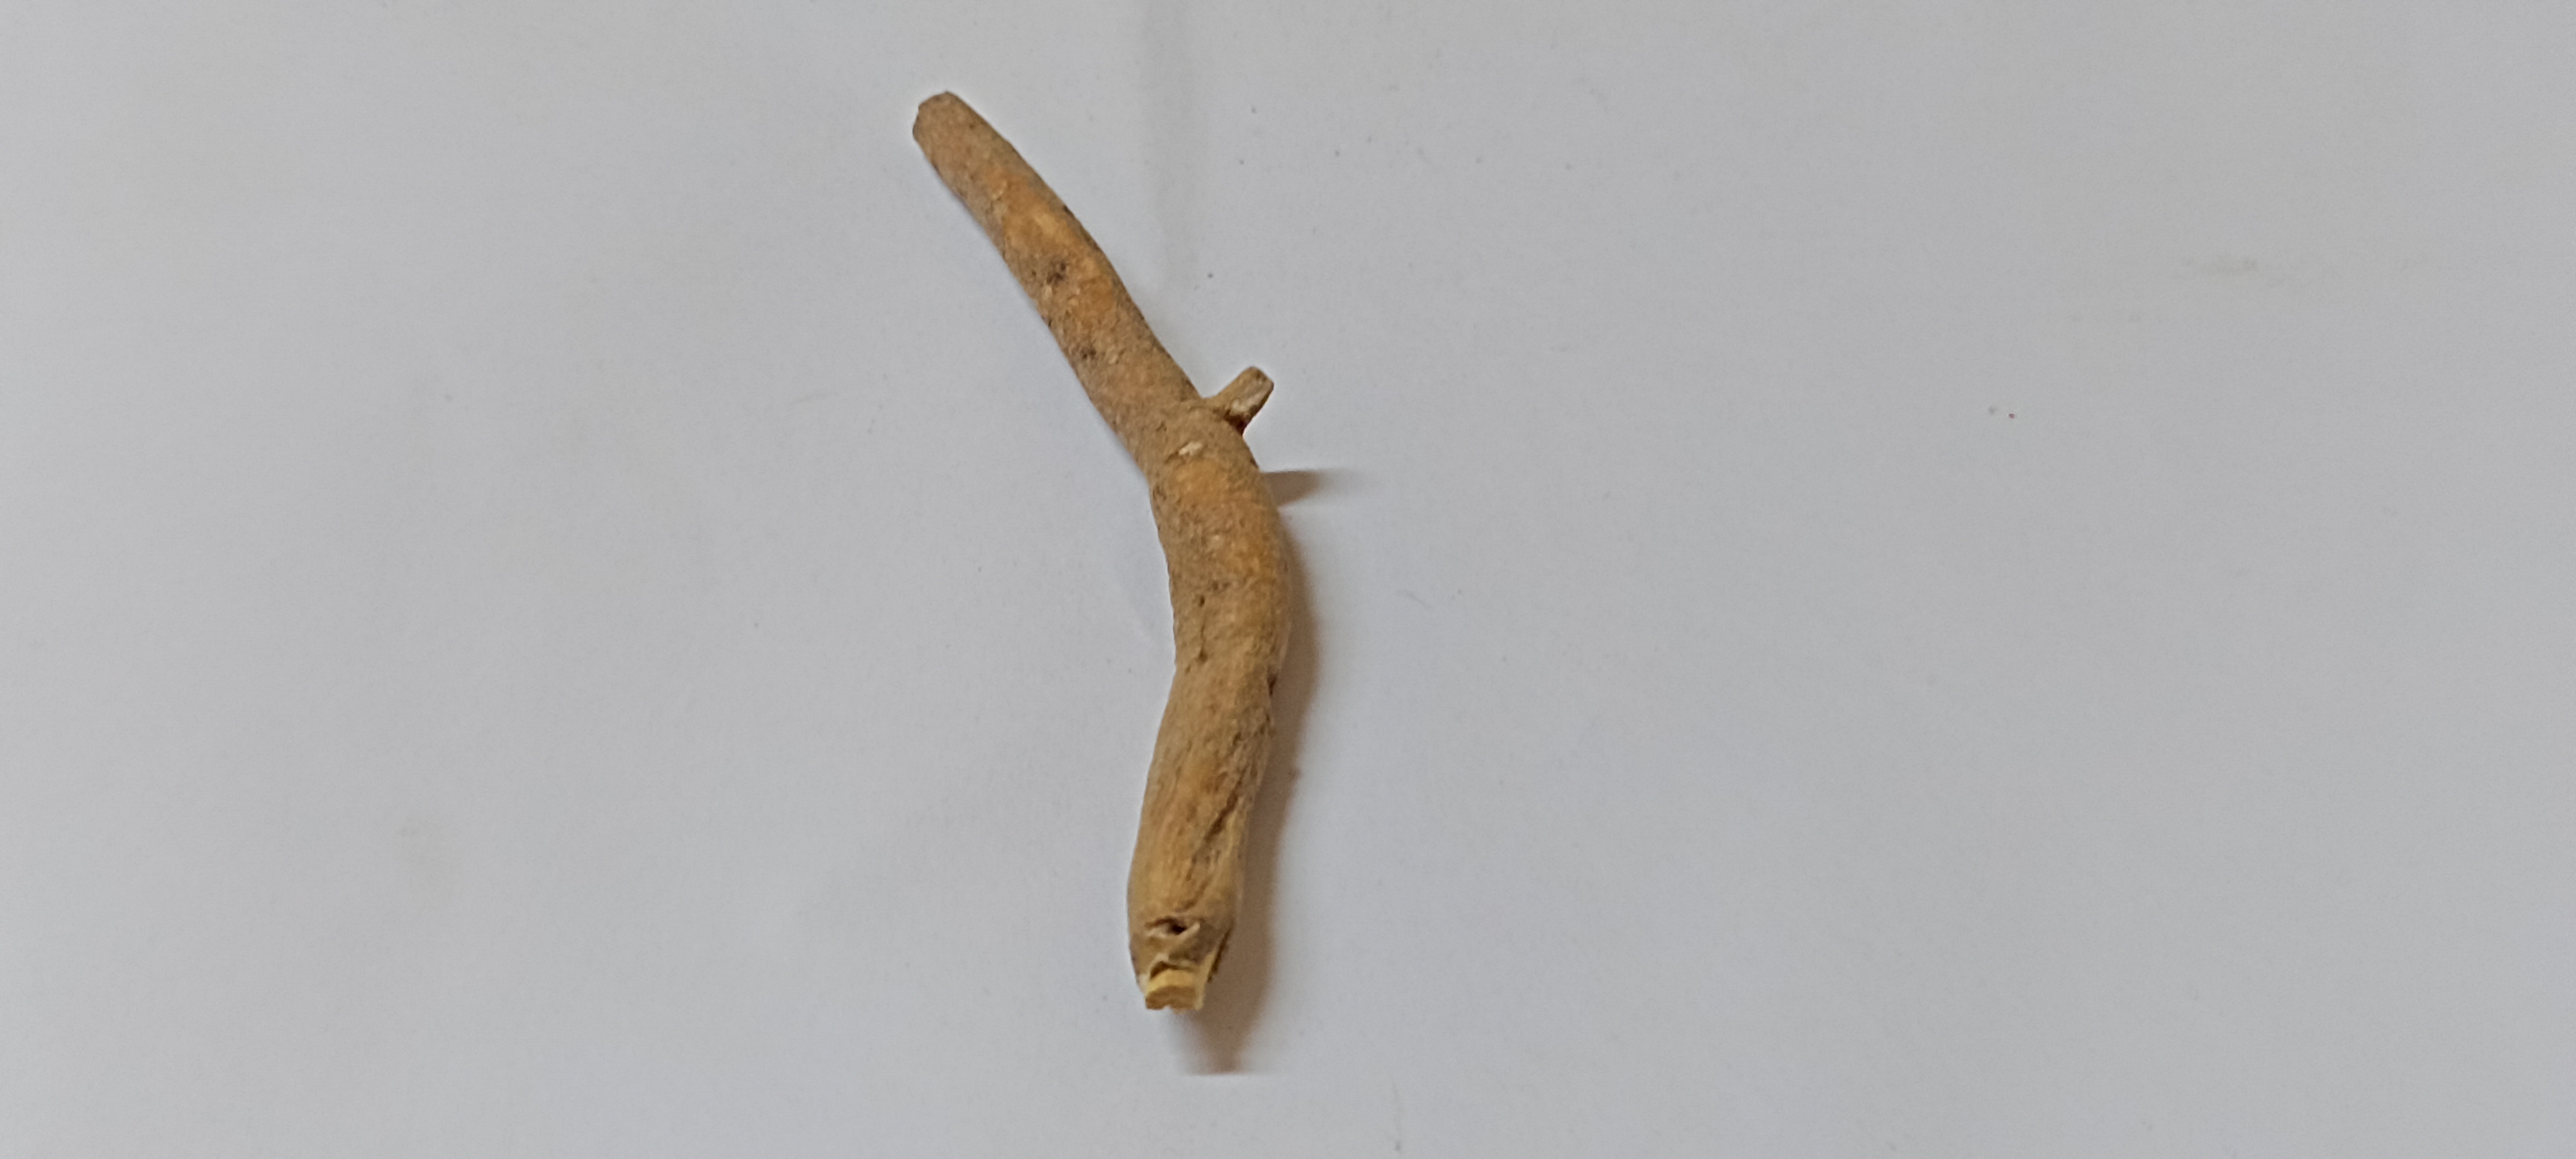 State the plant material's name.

ashwagandha
